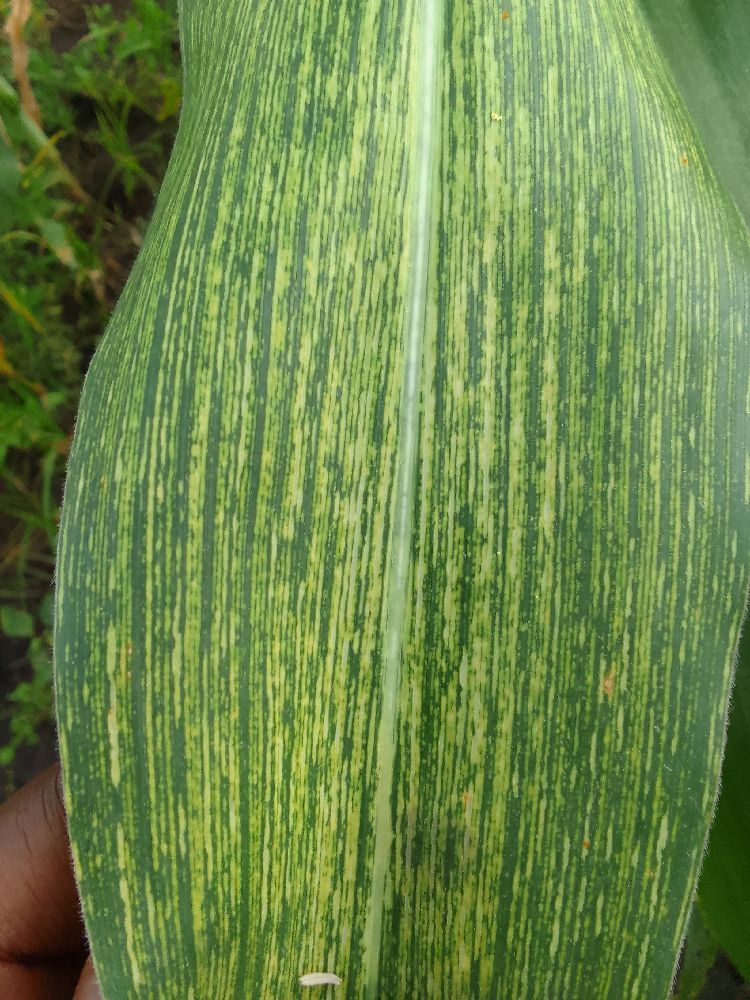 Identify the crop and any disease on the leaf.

maize, maize streak virus
